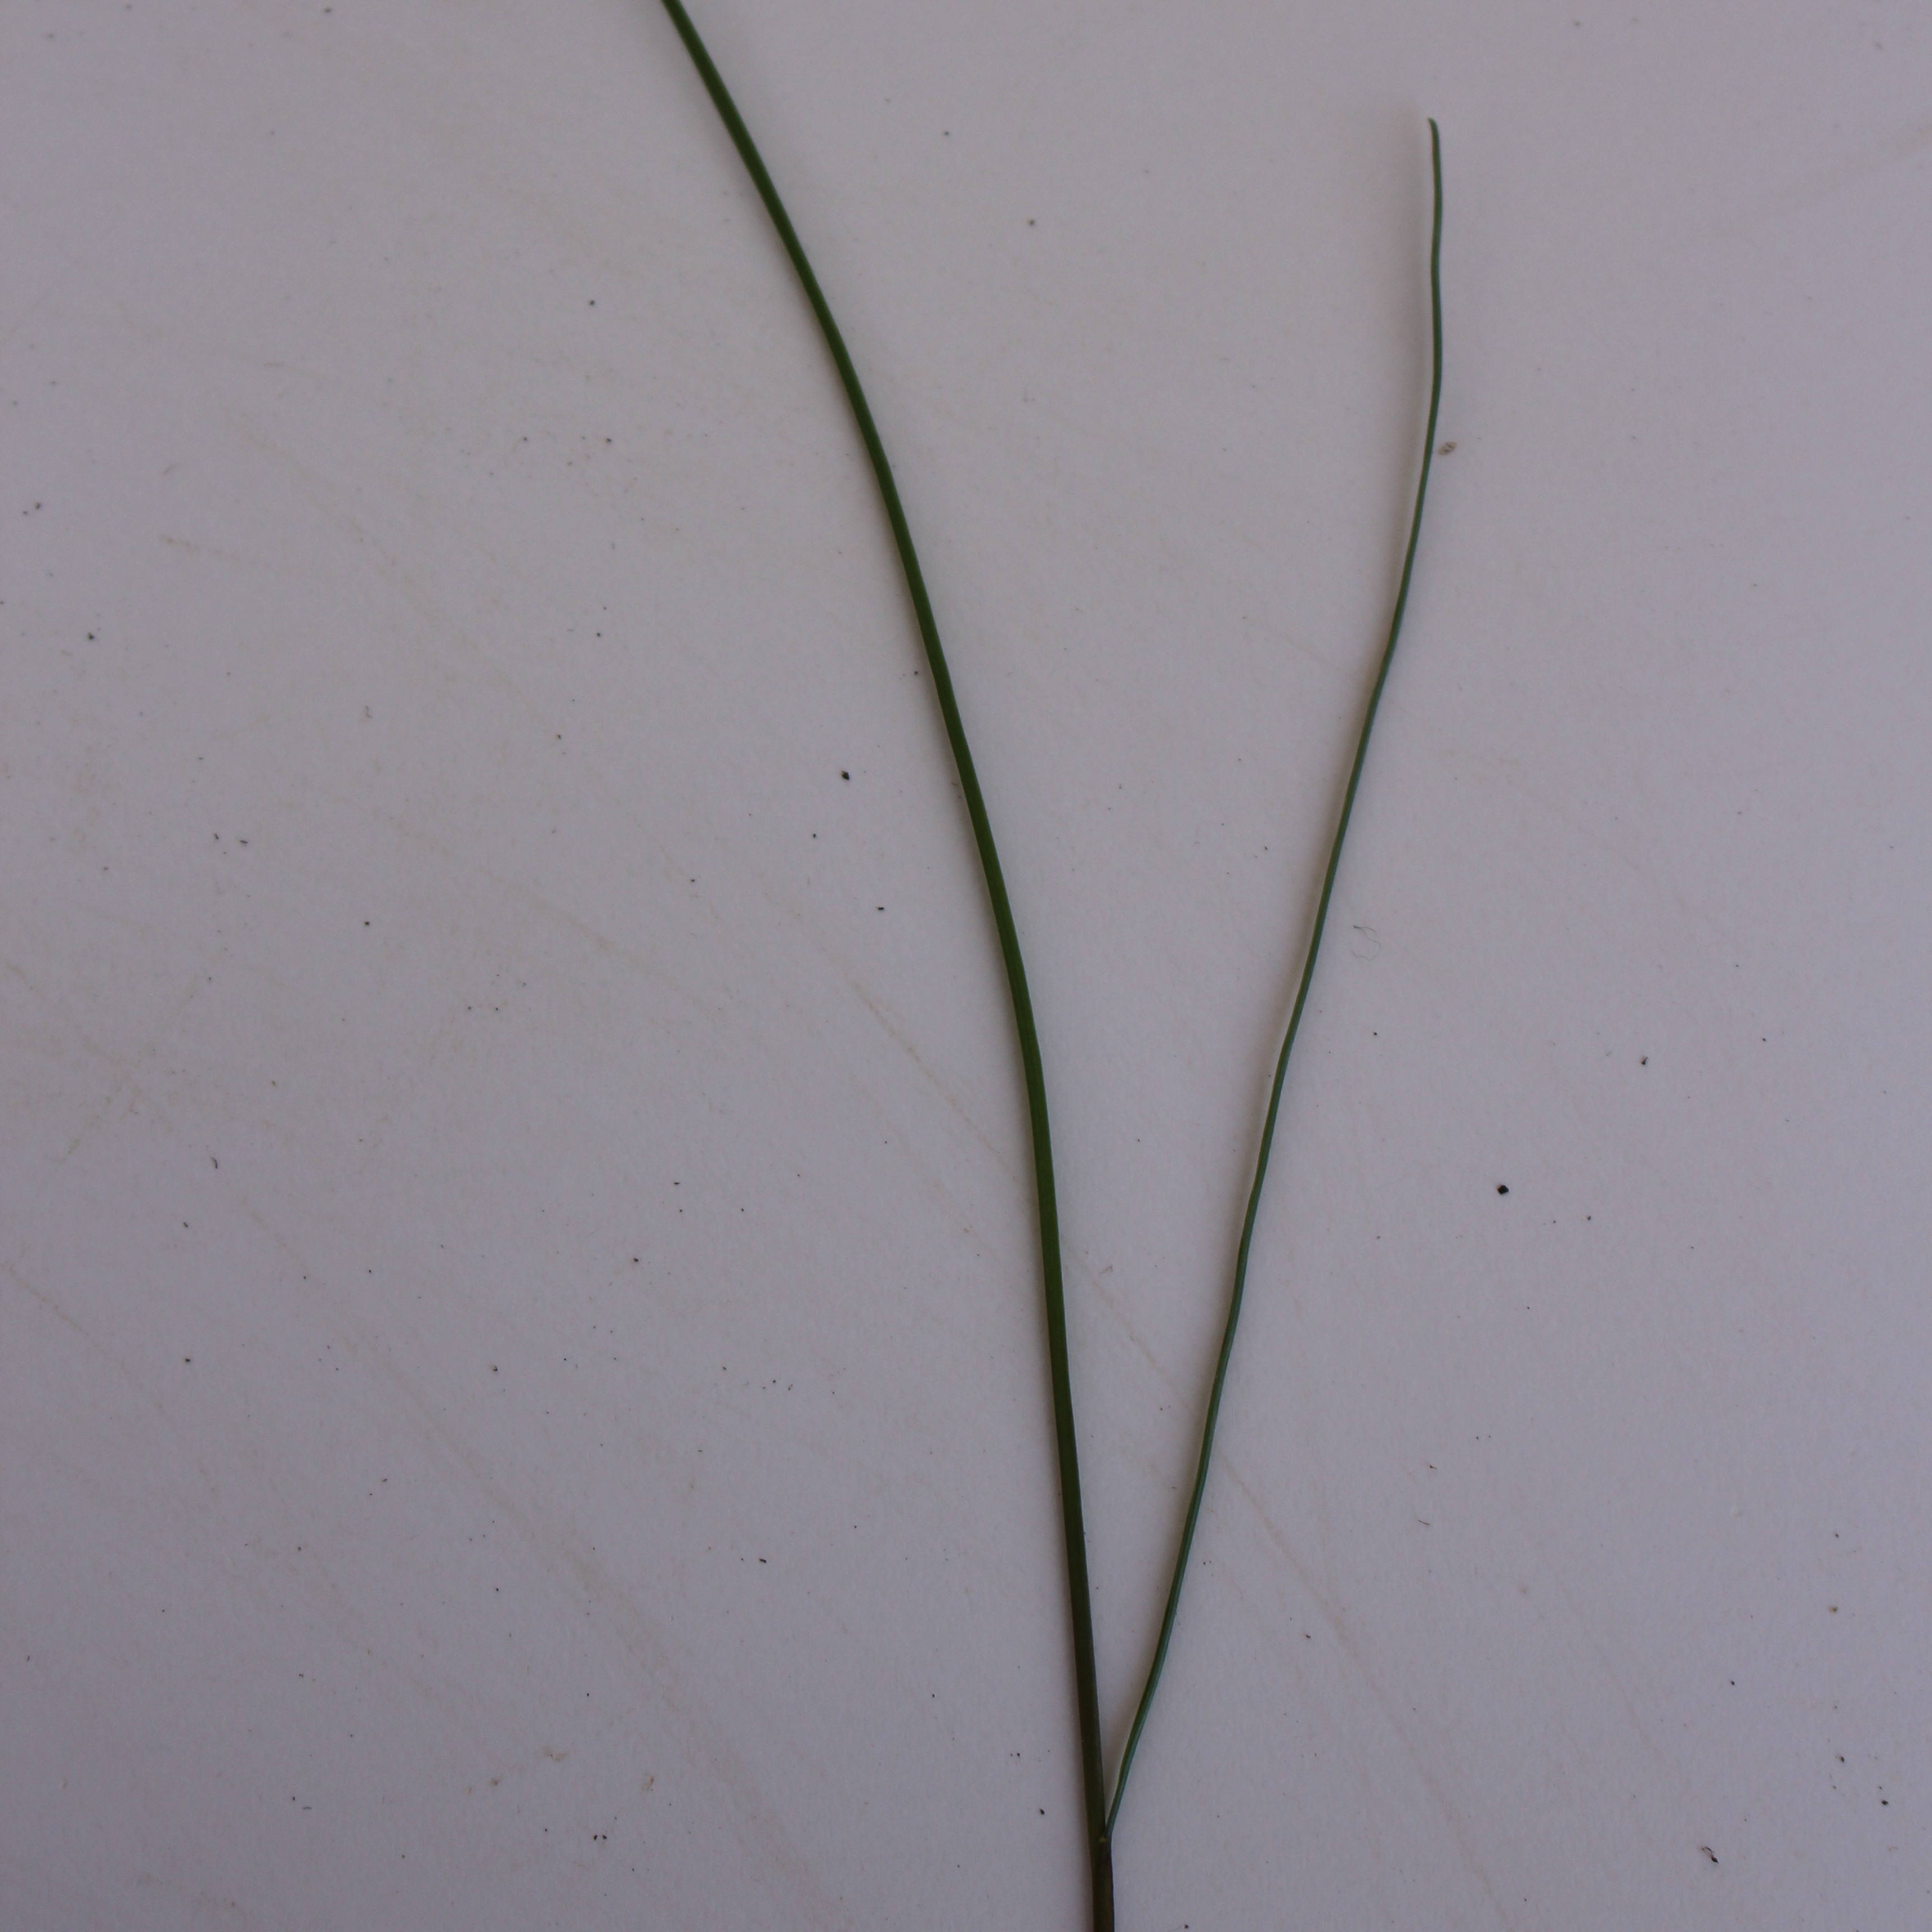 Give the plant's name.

Lolium multiflorum
